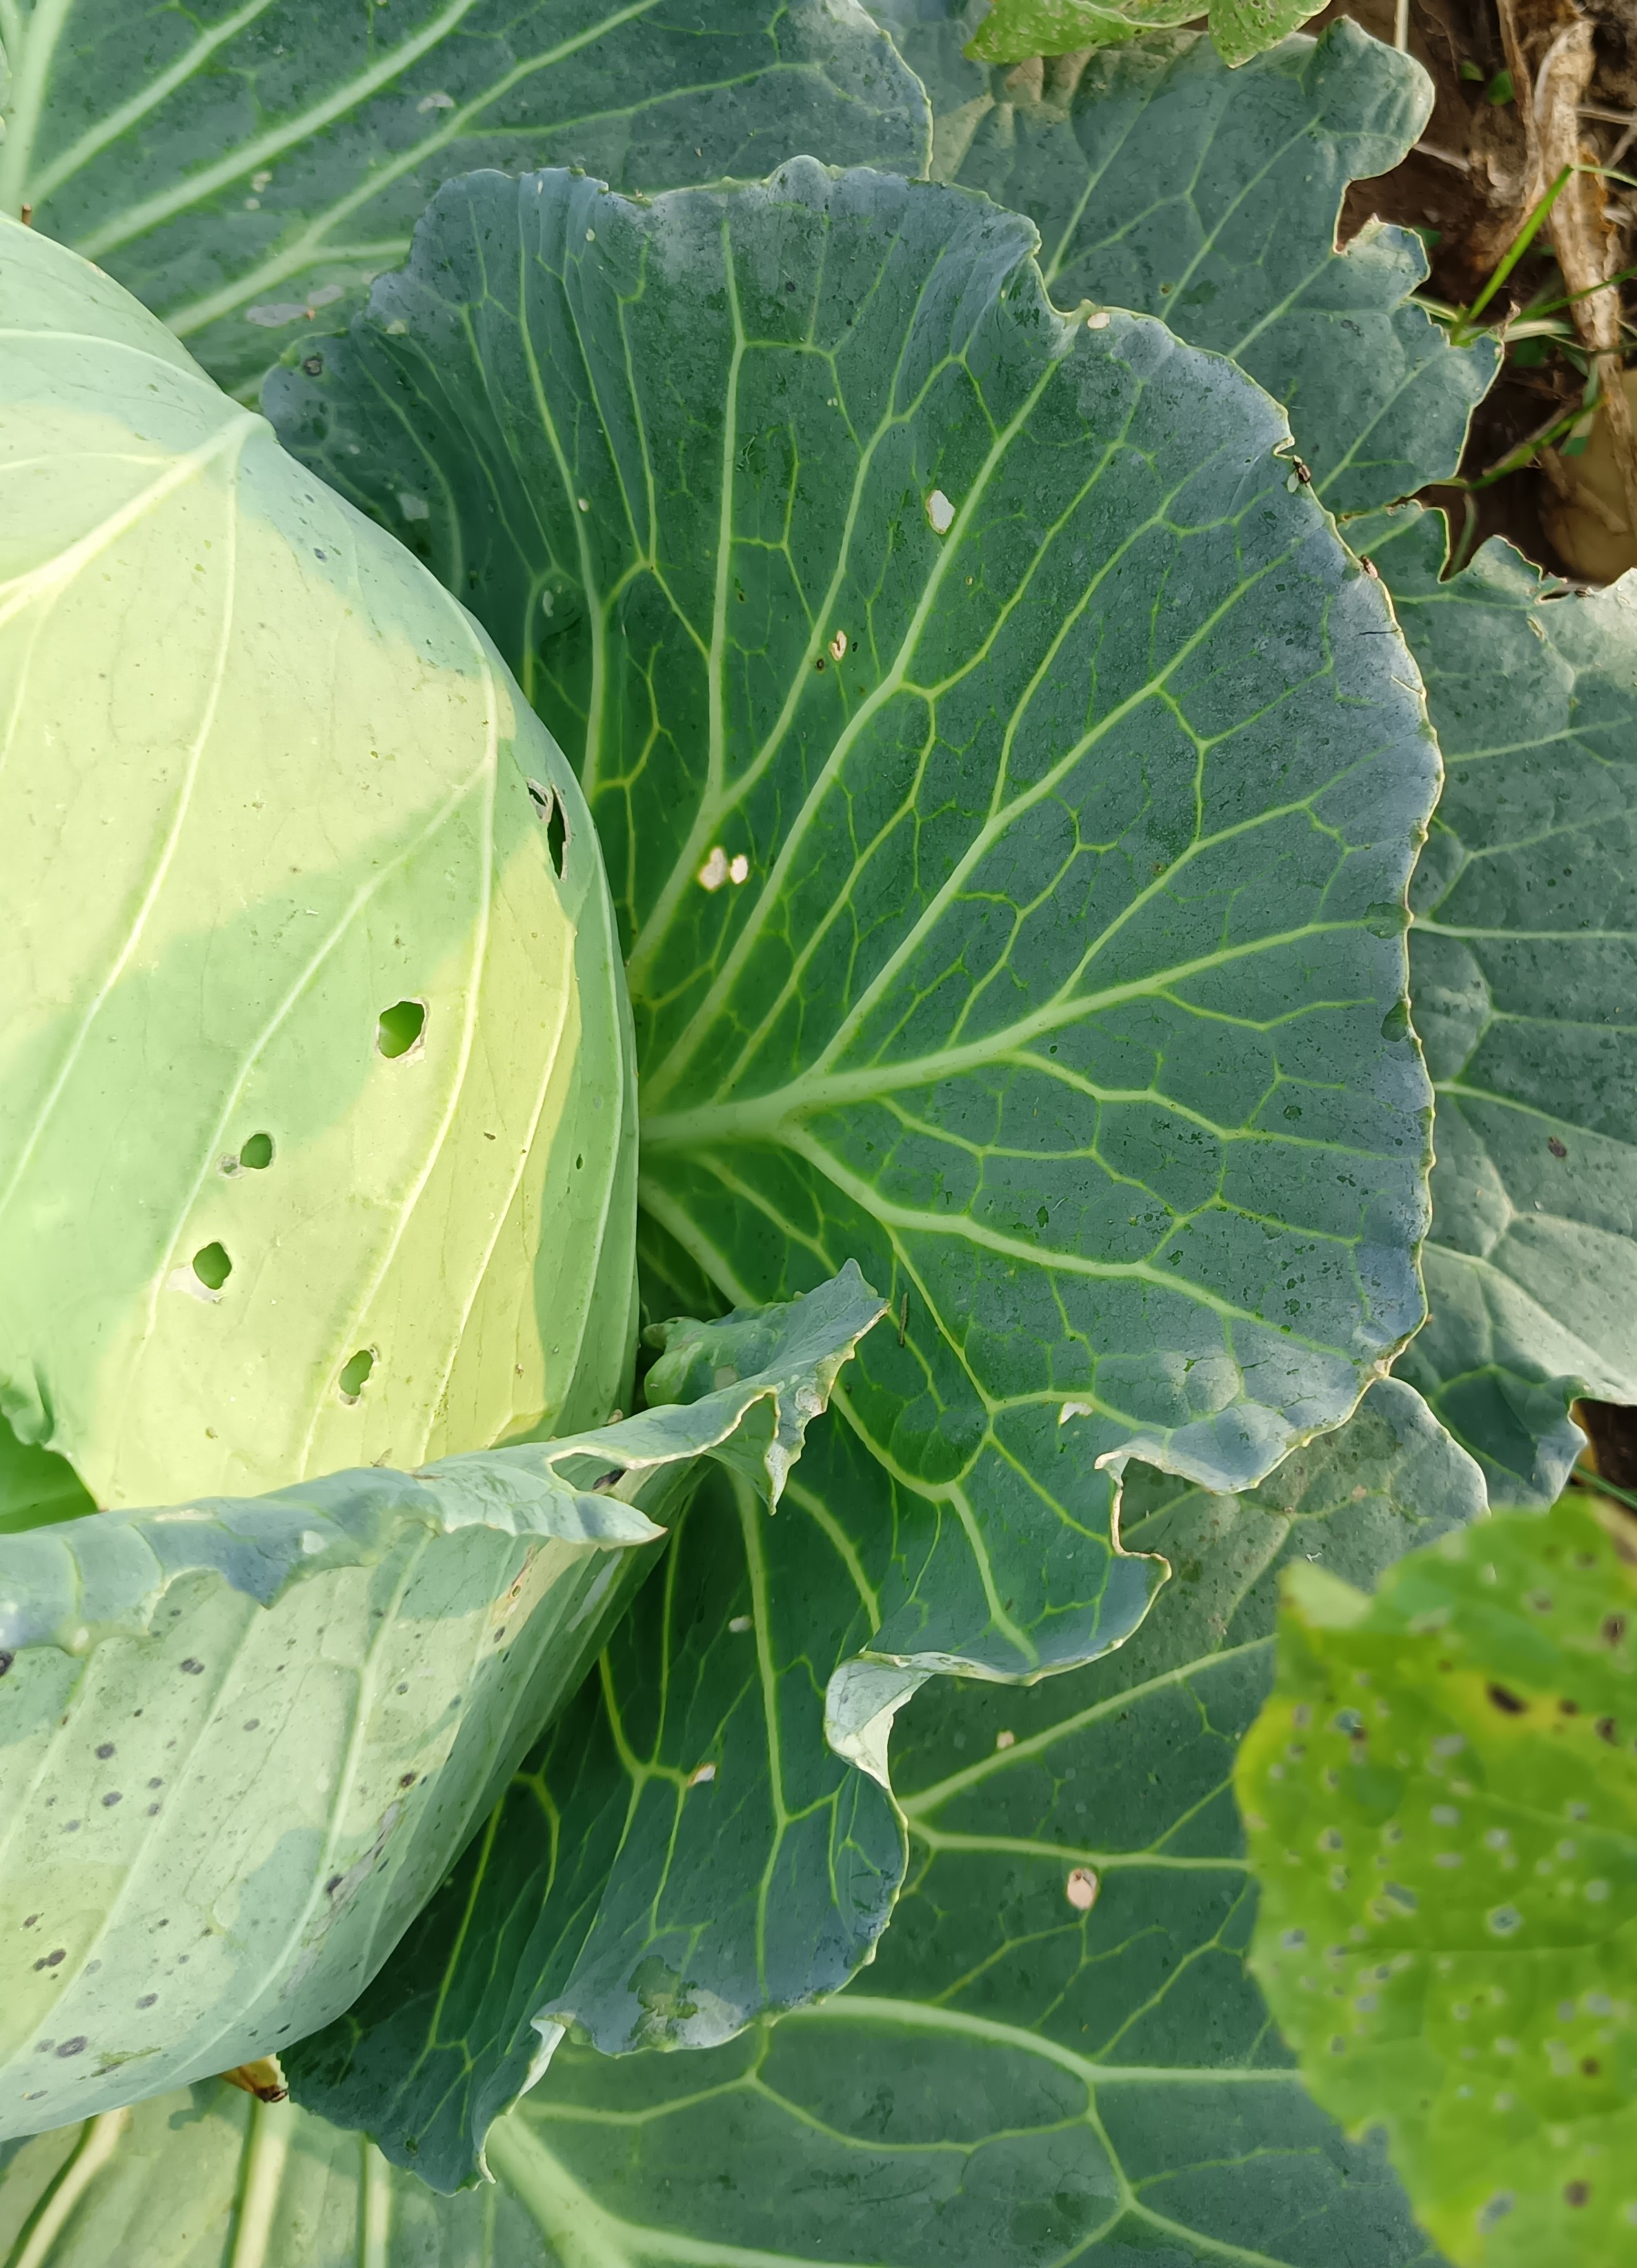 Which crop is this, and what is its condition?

cabbage, healthy
